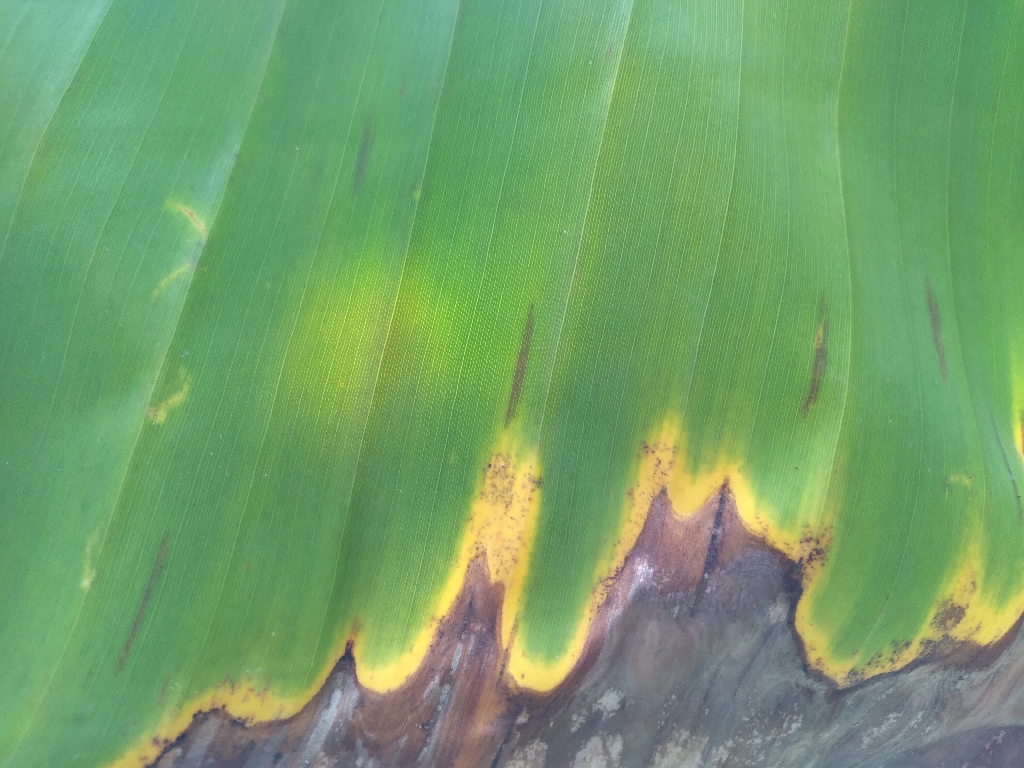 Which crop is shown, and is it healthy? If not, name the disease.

banana, black sigatoka
